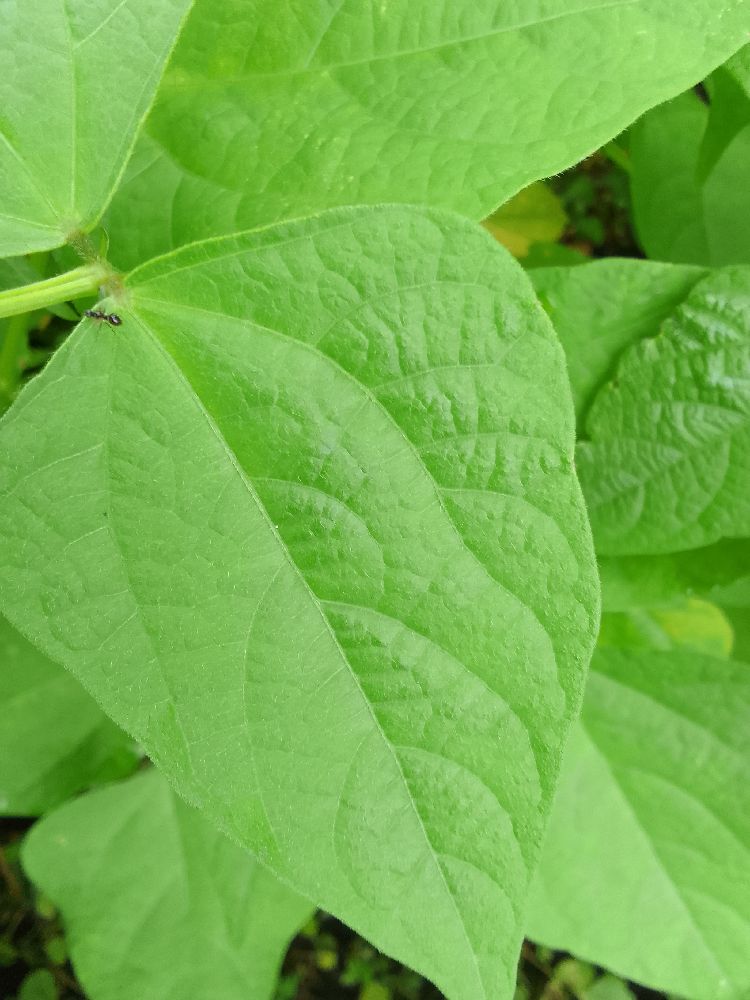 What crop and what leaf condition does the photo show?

common bean, healthy
